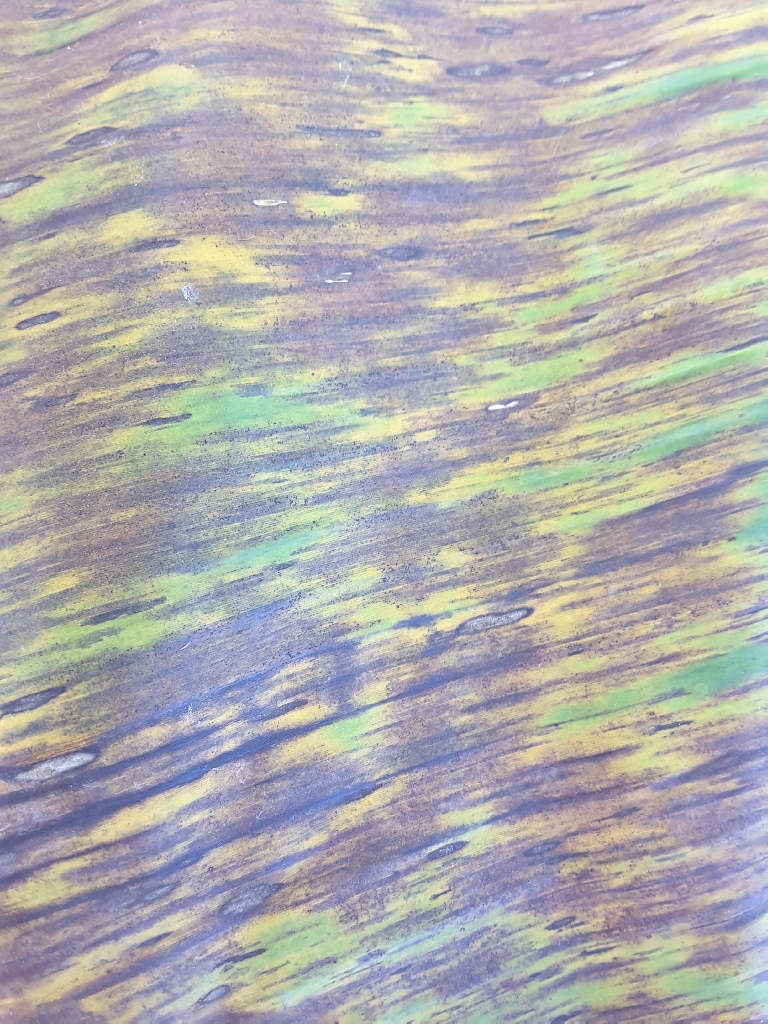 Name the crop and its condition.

banana, black sigatoka
